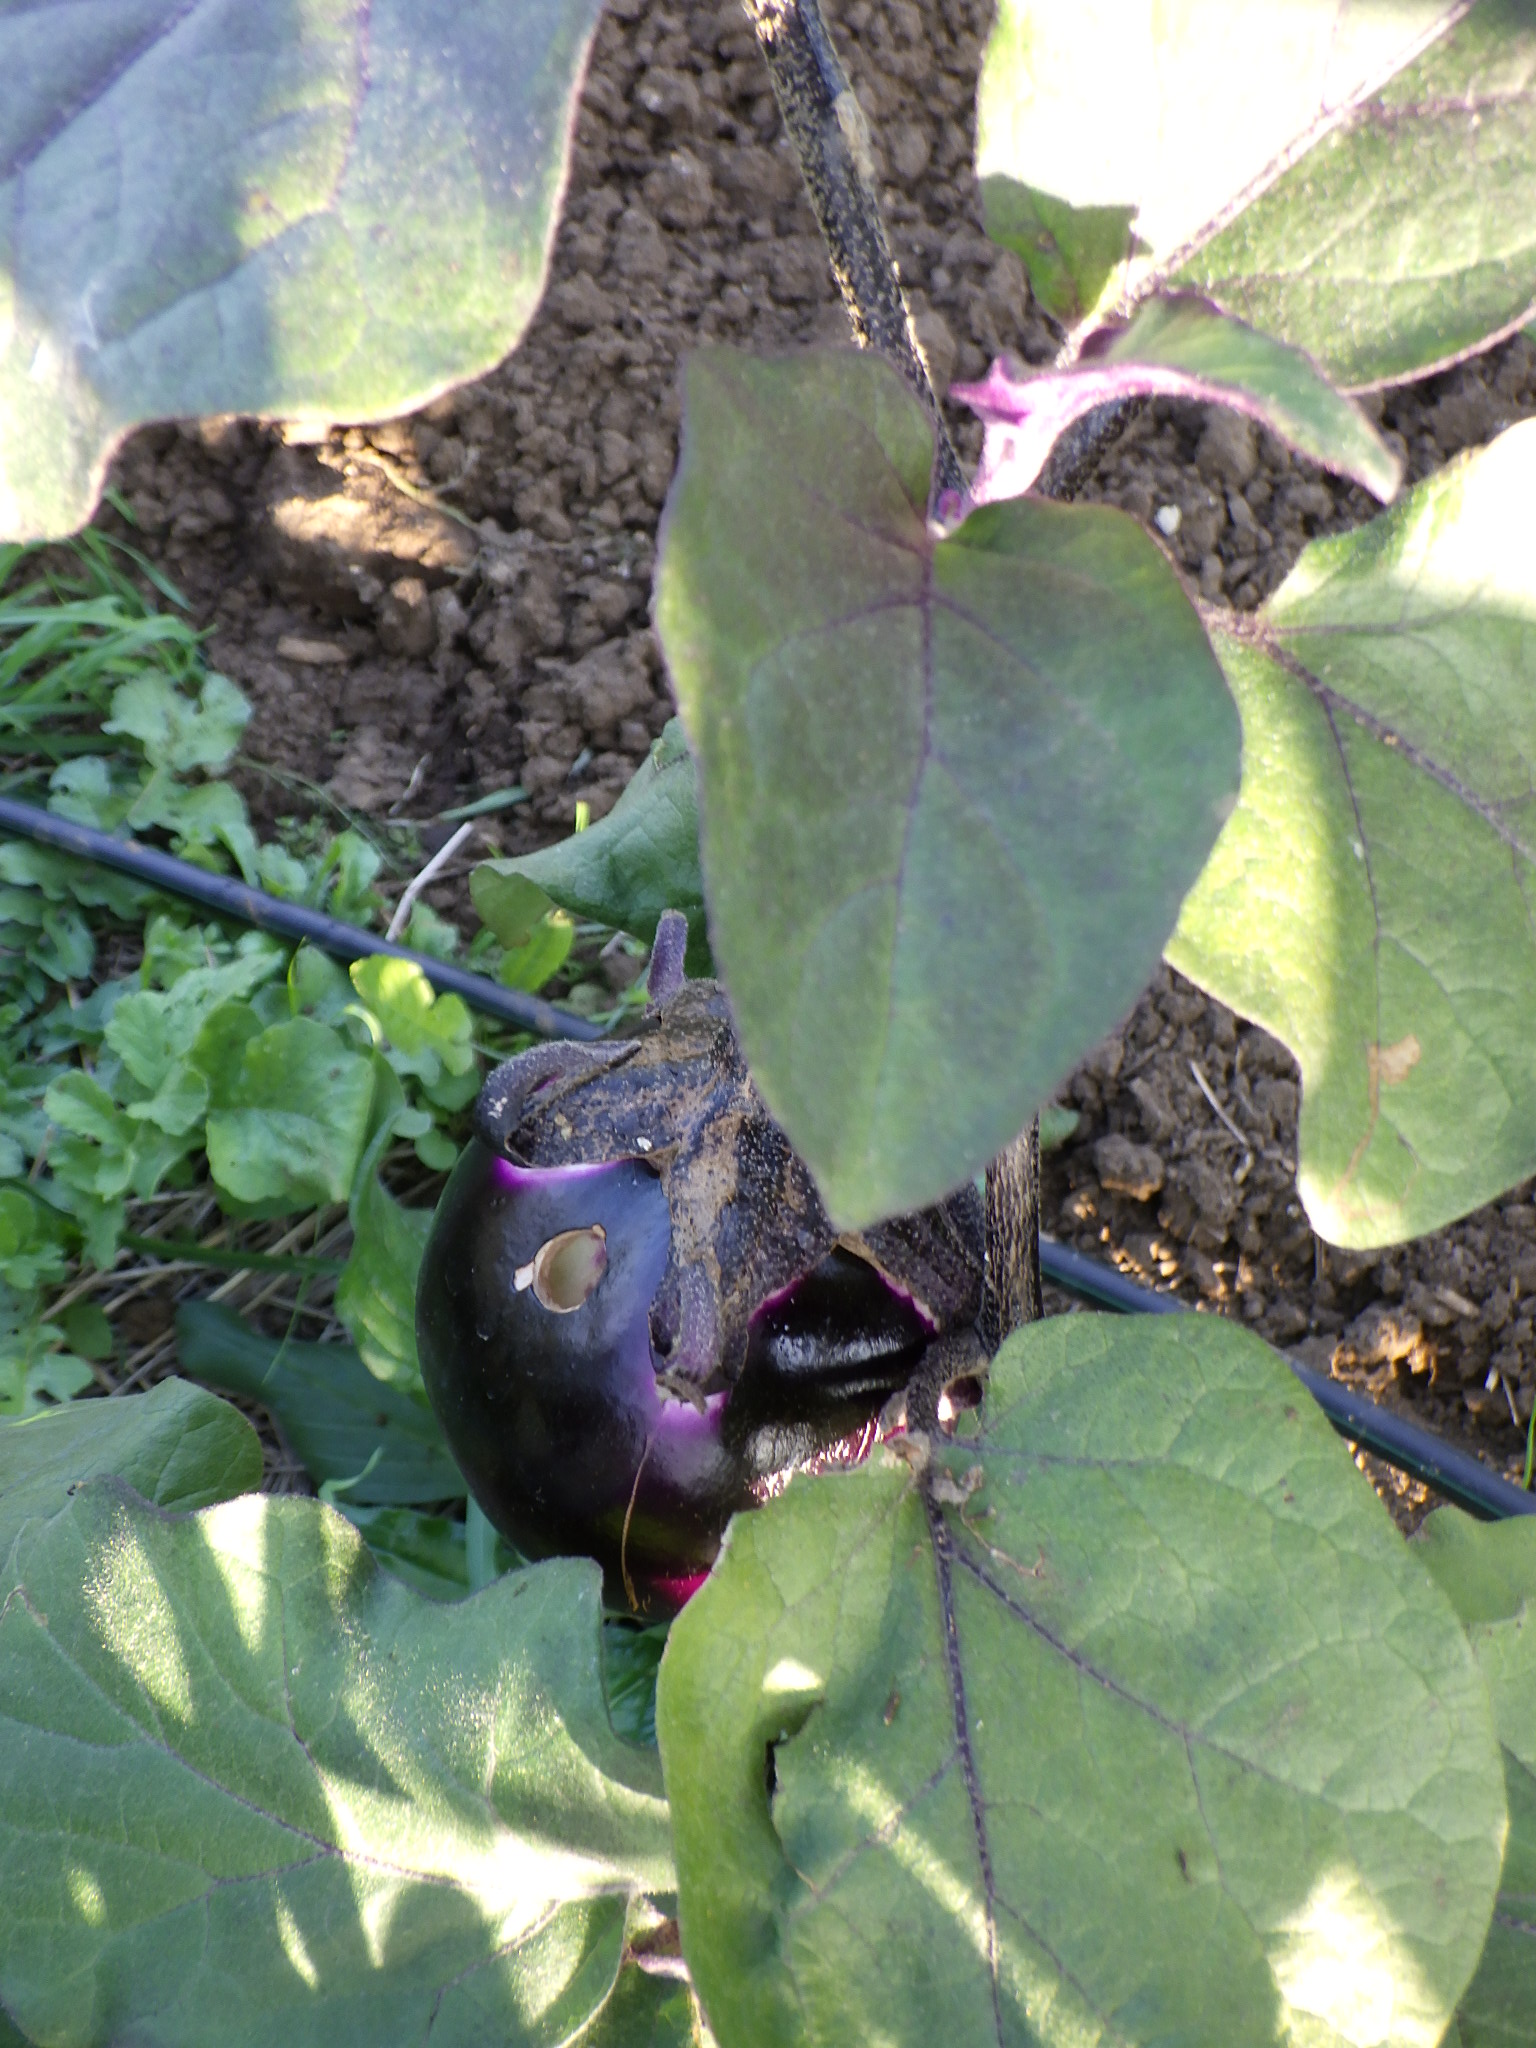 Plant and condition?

aubergine, phytophagous
